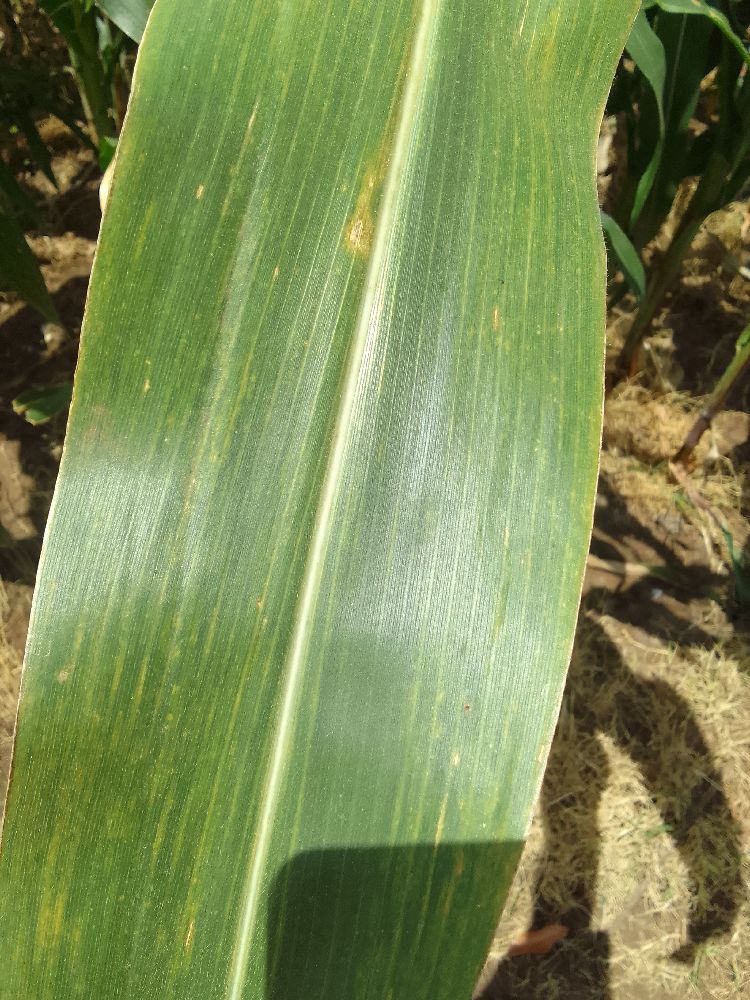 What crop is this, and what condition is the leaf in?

maize, maize lethal necrosis
